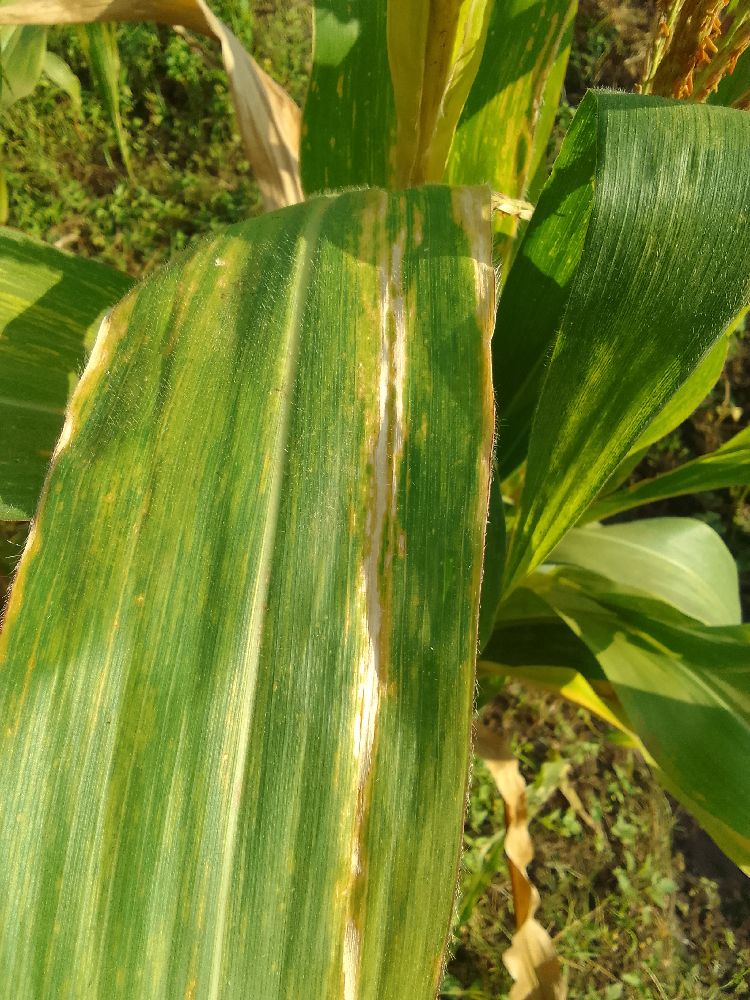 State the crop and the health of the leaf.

maize, maize lethal necrosis
